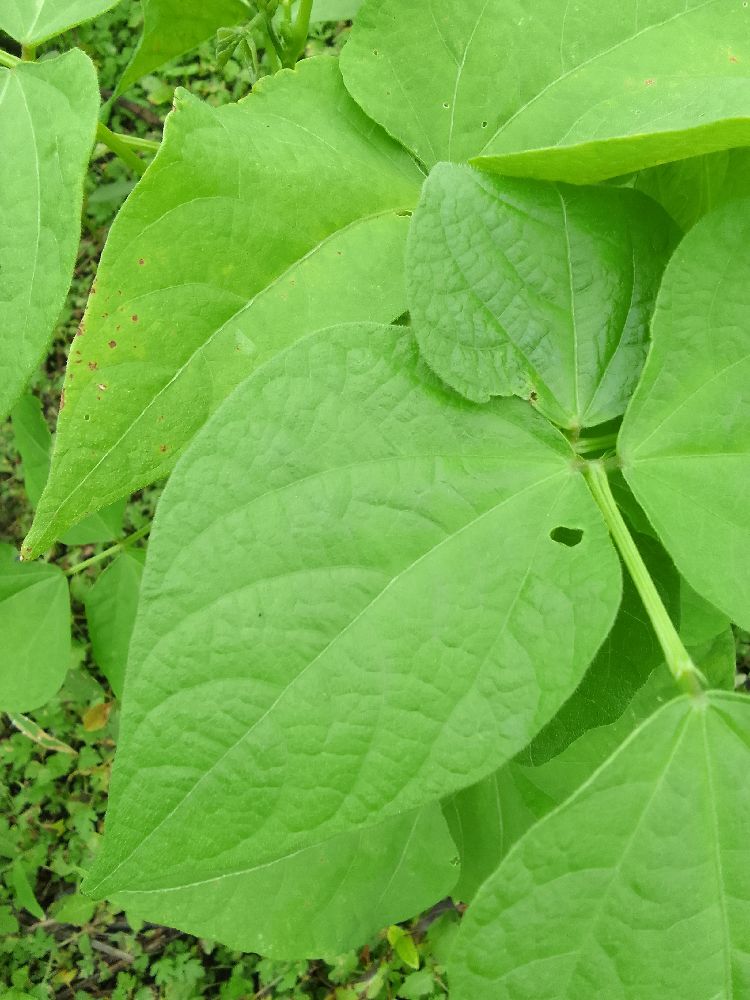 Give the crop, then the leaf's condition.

common bean, healthy
